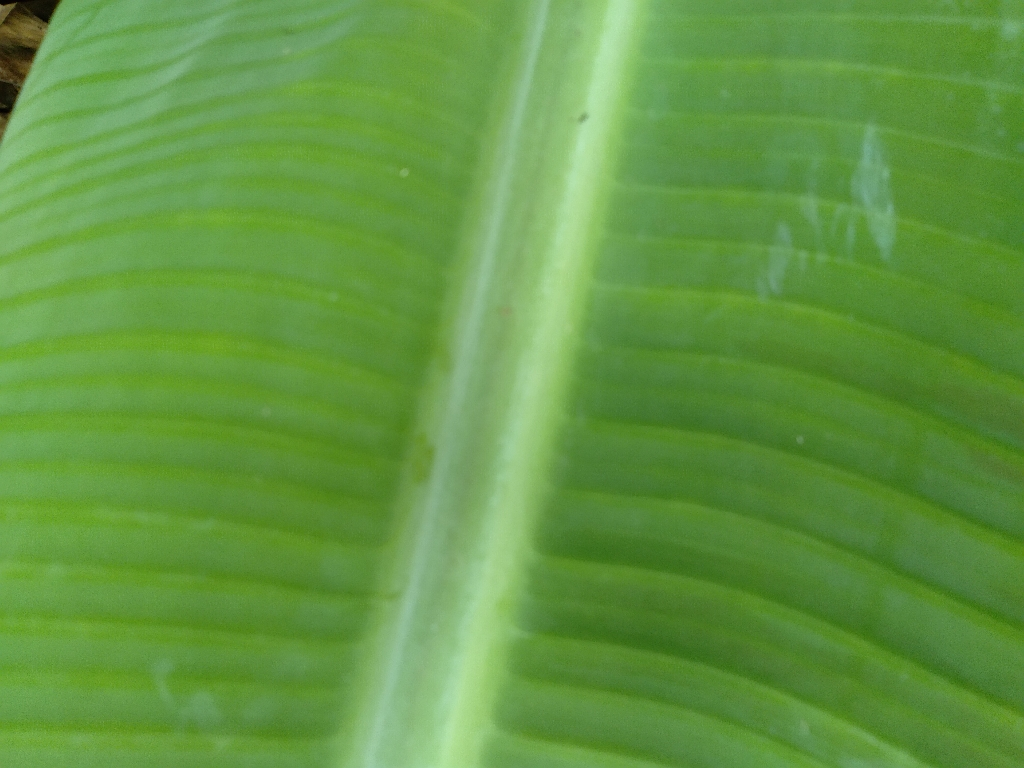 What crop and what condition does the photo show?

banana, healthy
